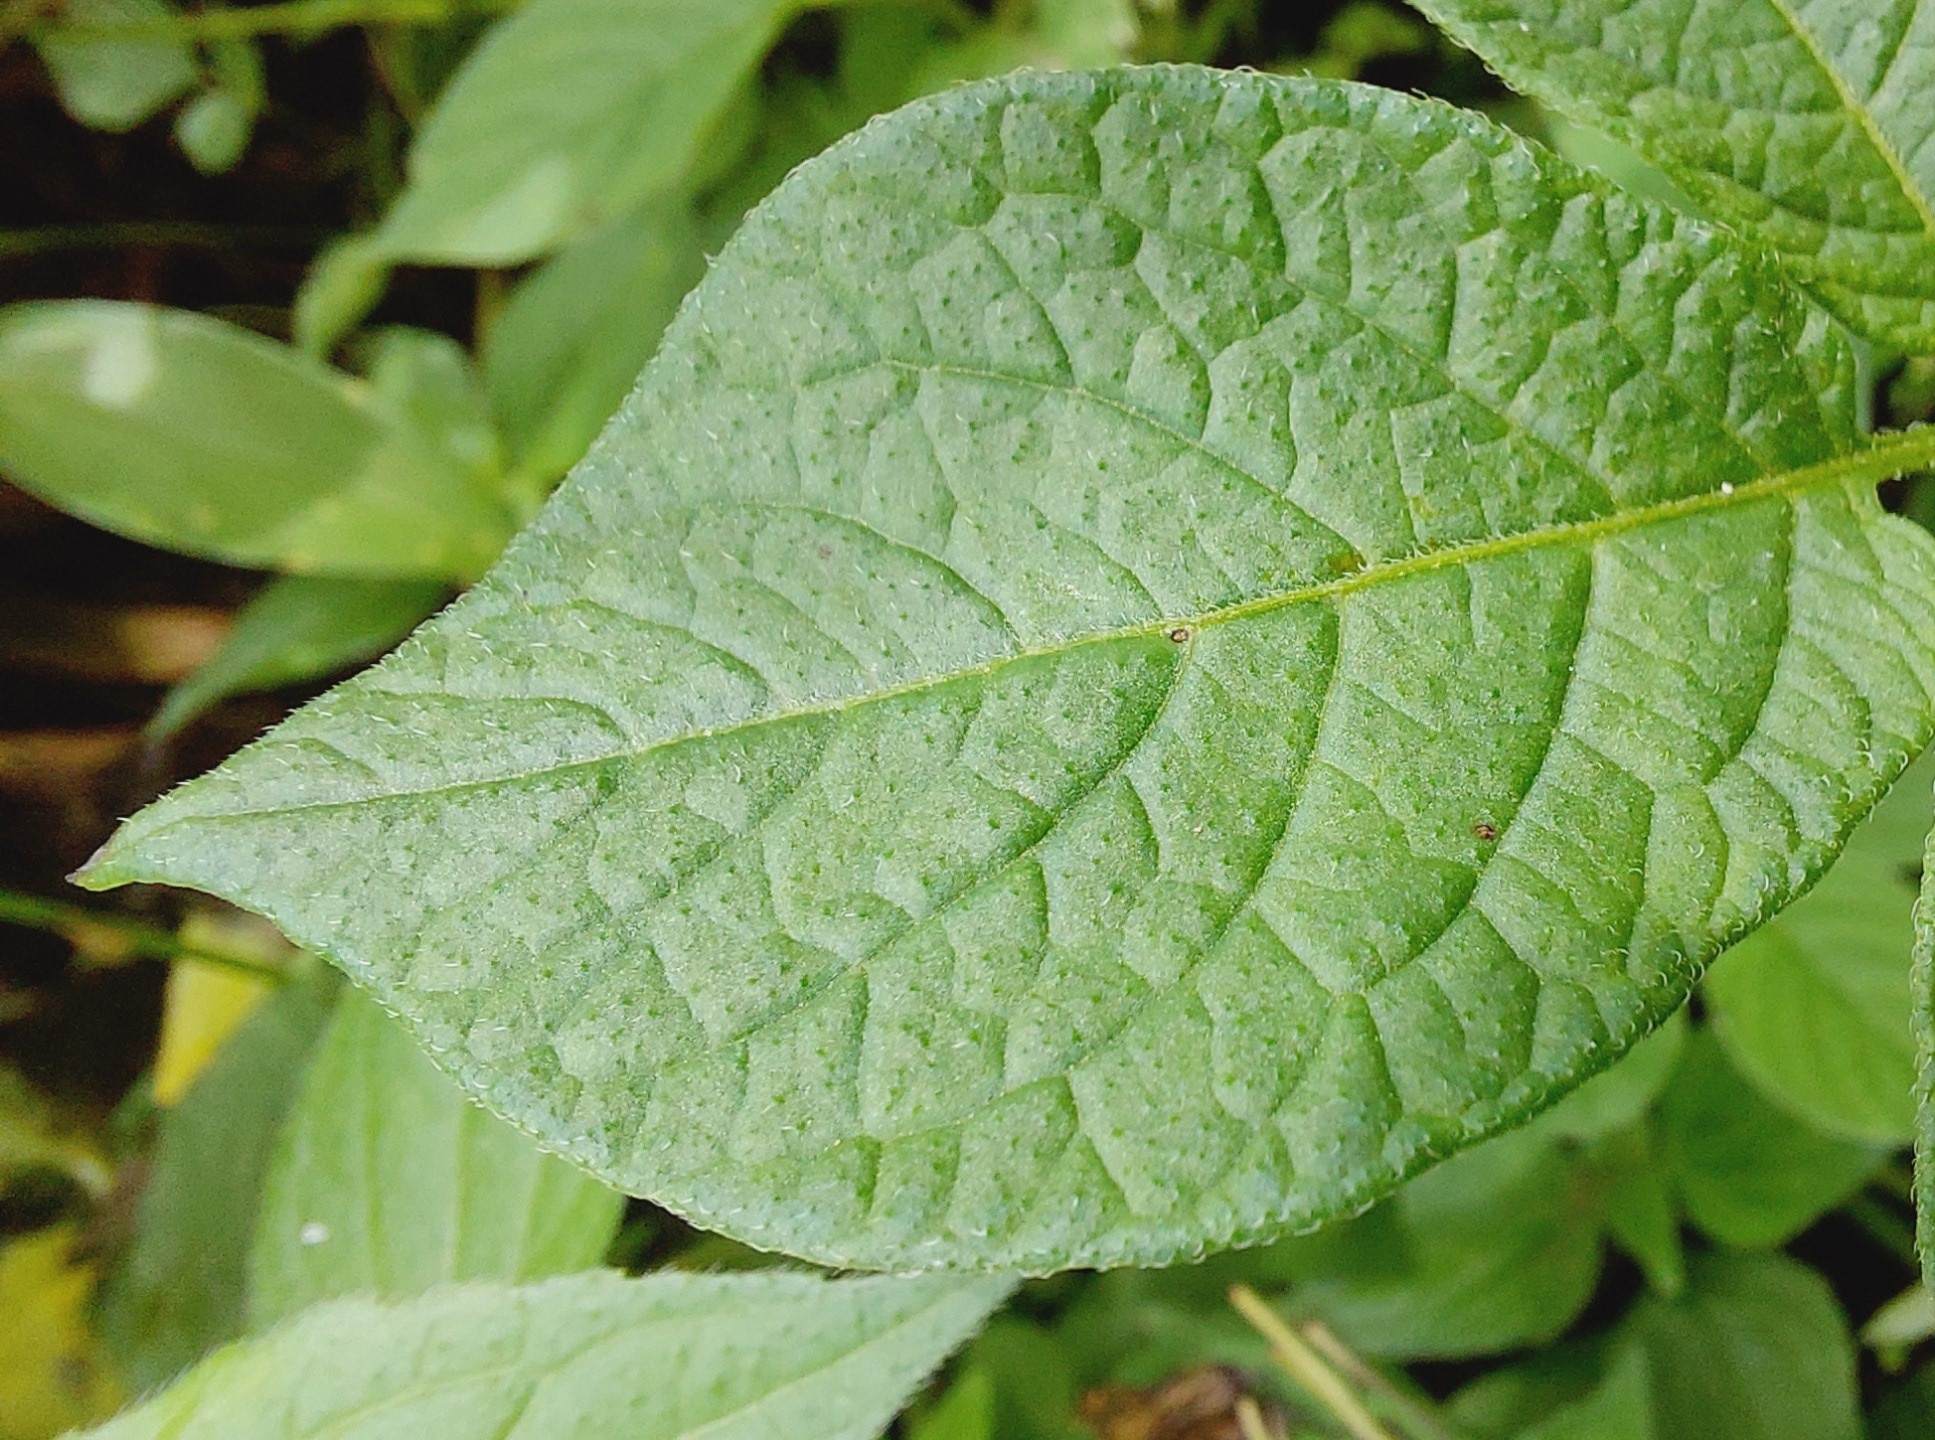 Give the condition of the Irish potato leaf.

healthy
